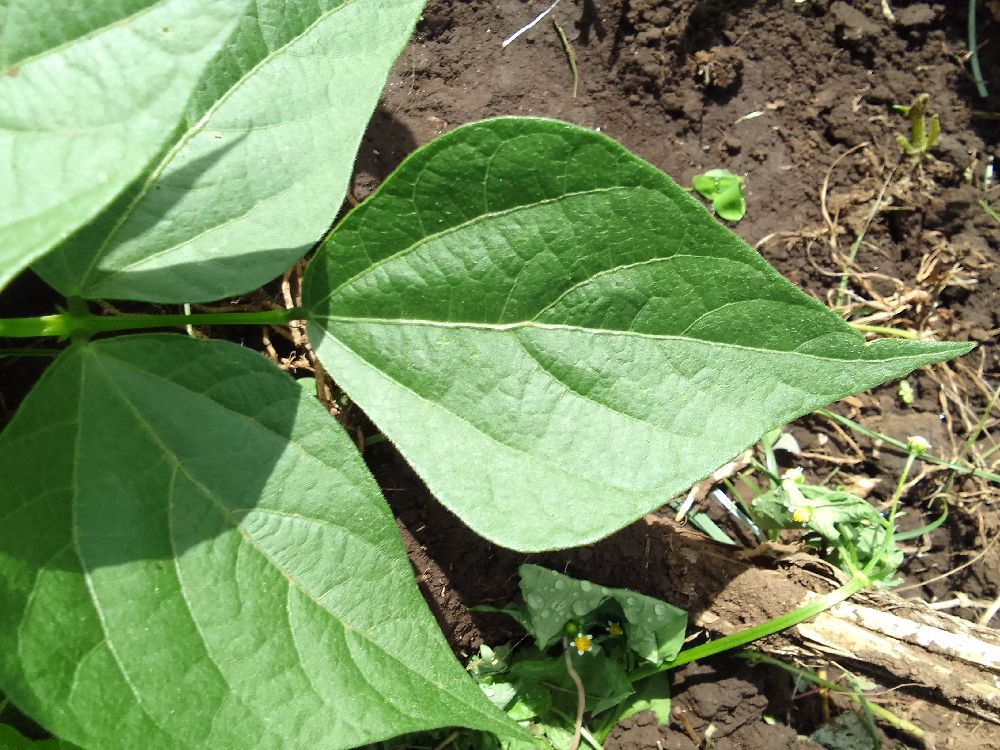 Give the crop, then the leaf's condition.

common bean, healthy
